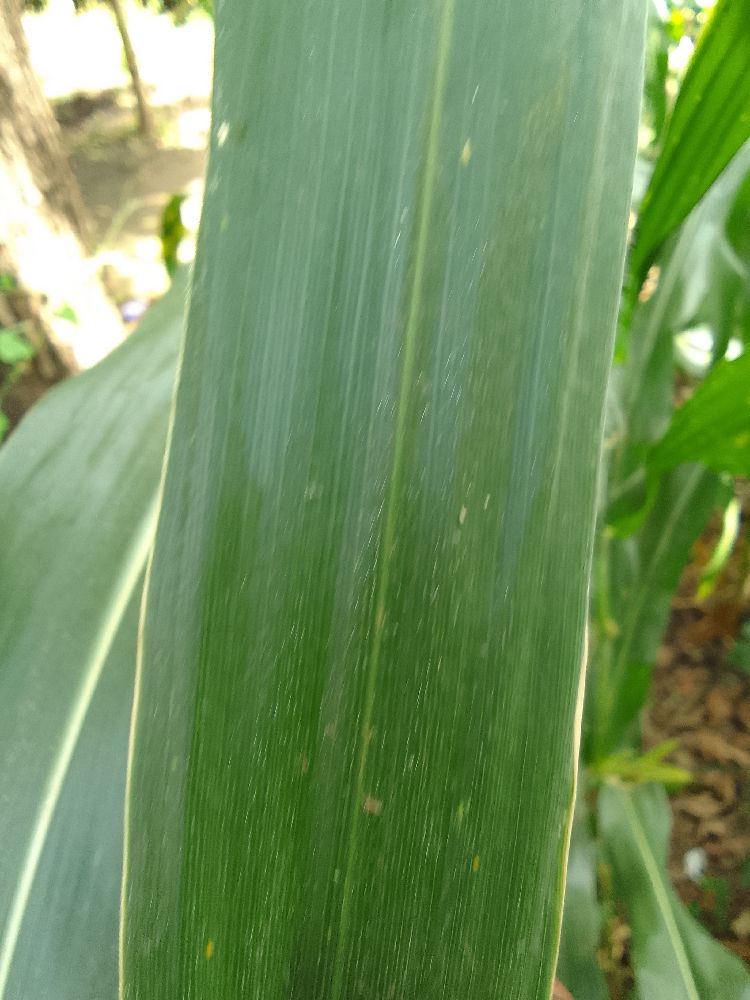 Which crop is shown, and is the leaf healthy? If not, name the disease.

maize, healthy
